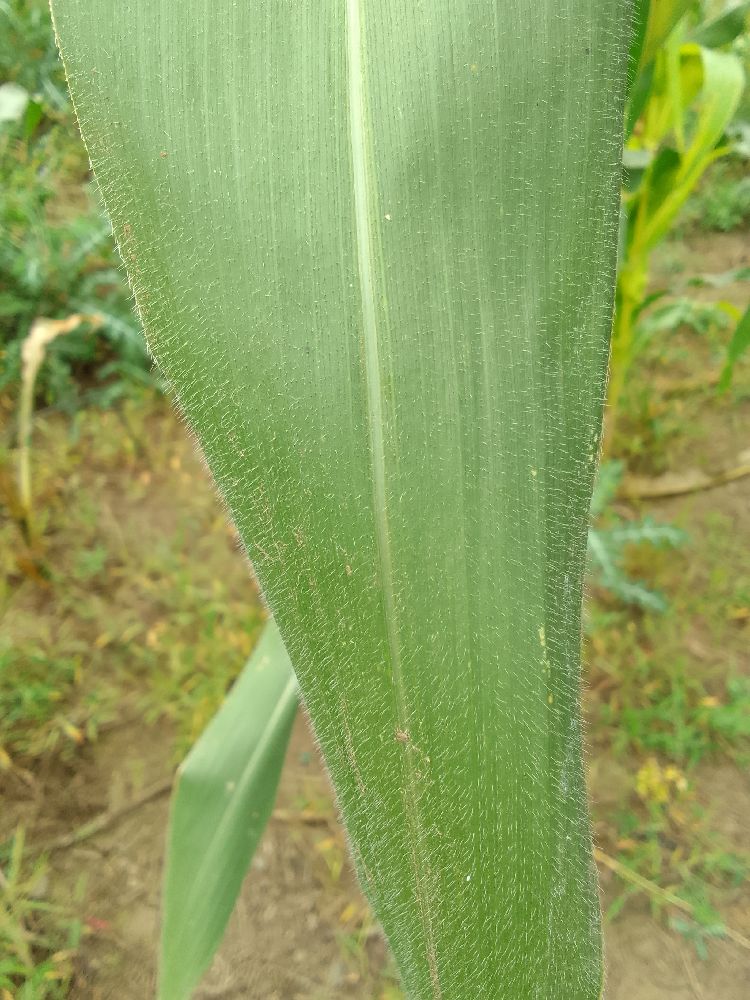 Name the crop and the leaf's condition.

maize, healthy
